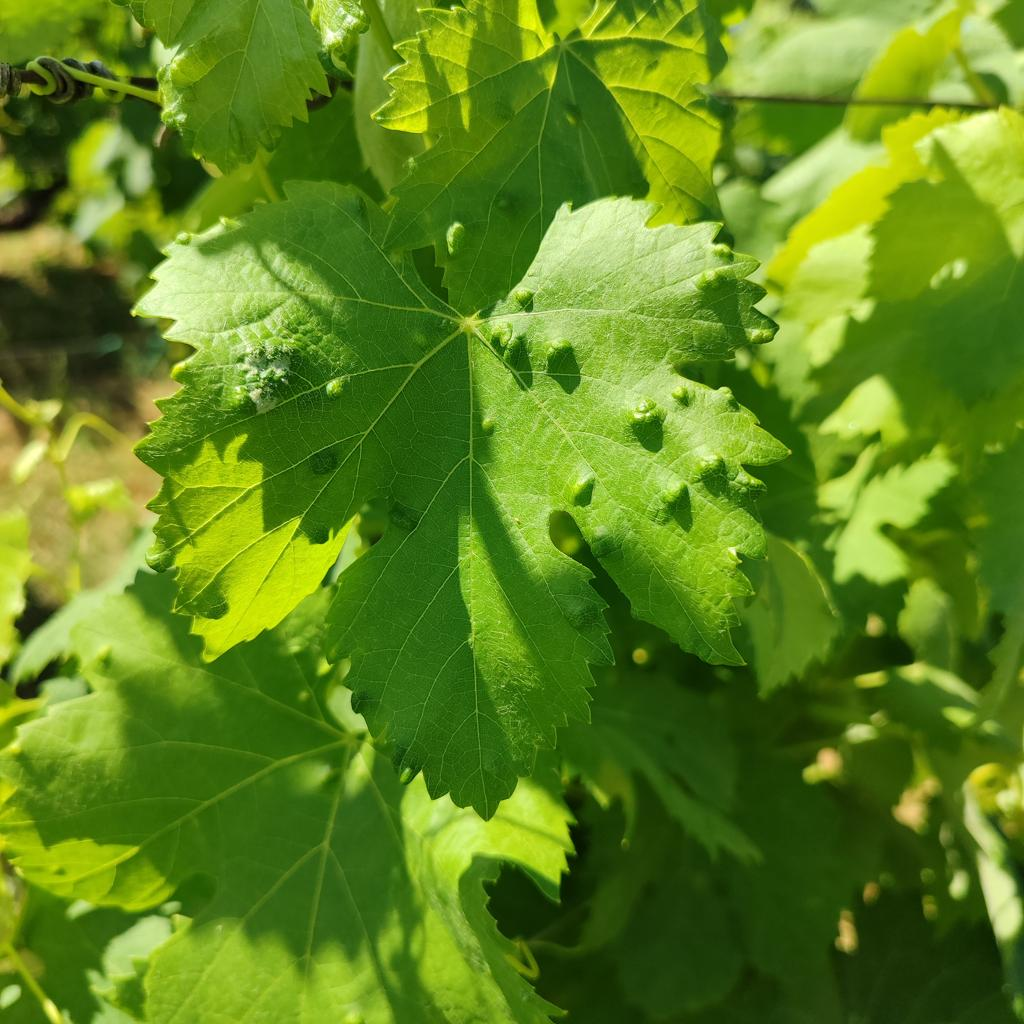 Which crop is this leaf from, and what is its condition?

grapevine, erineum mite
